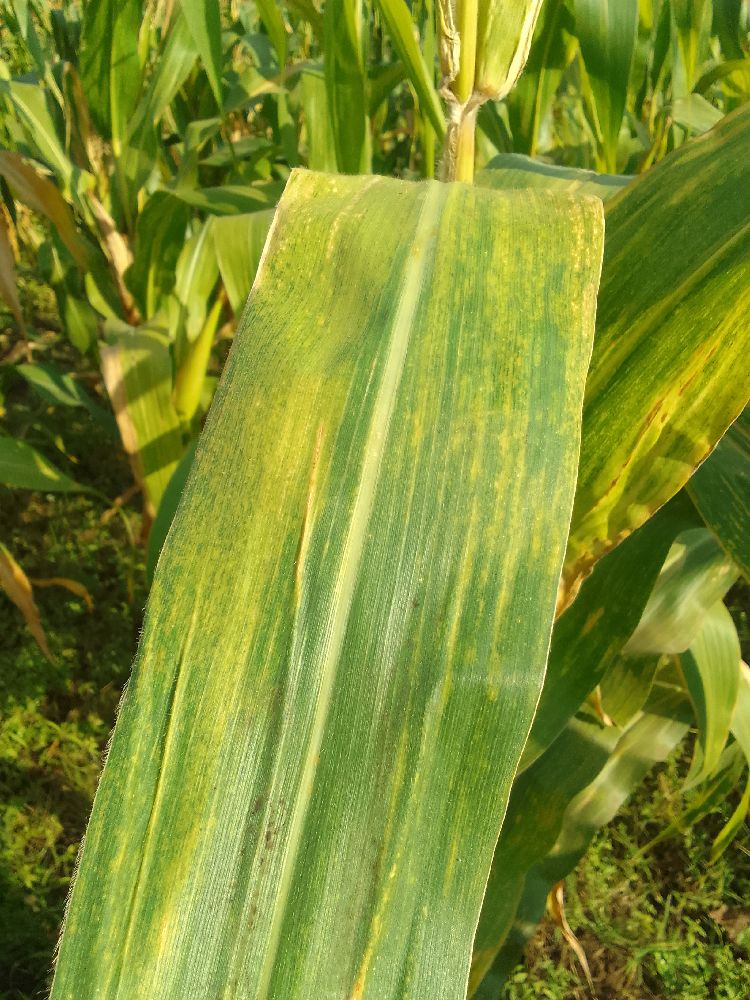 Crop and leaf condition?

maize, maize lethal necrosis
